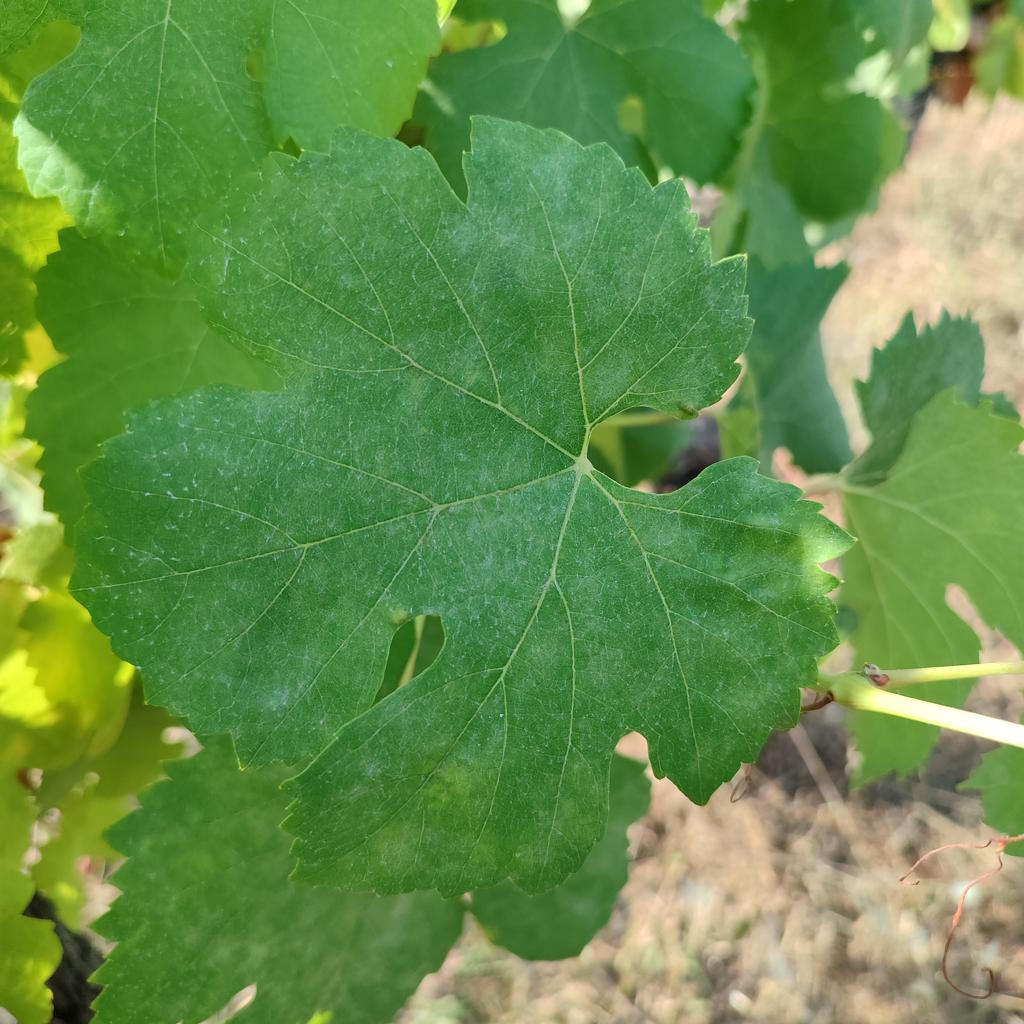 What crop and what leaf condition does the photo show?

grapevine, powdery mildew
